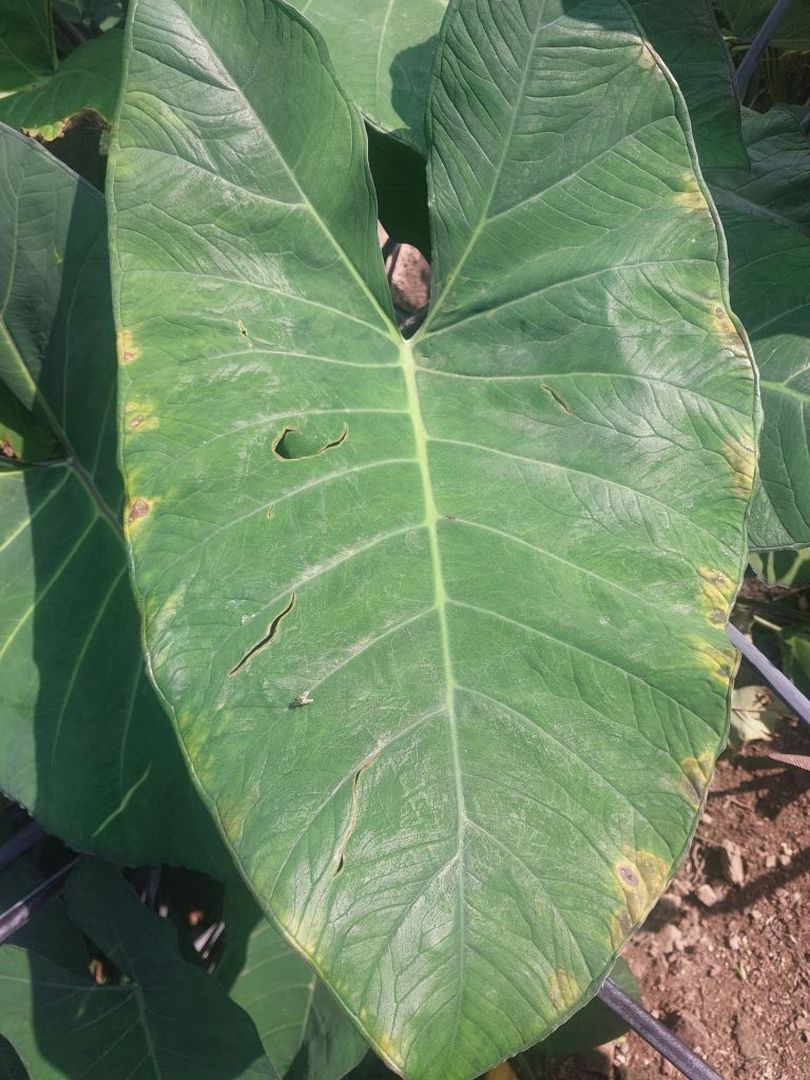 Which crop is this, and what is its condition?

taro, leaf blight
